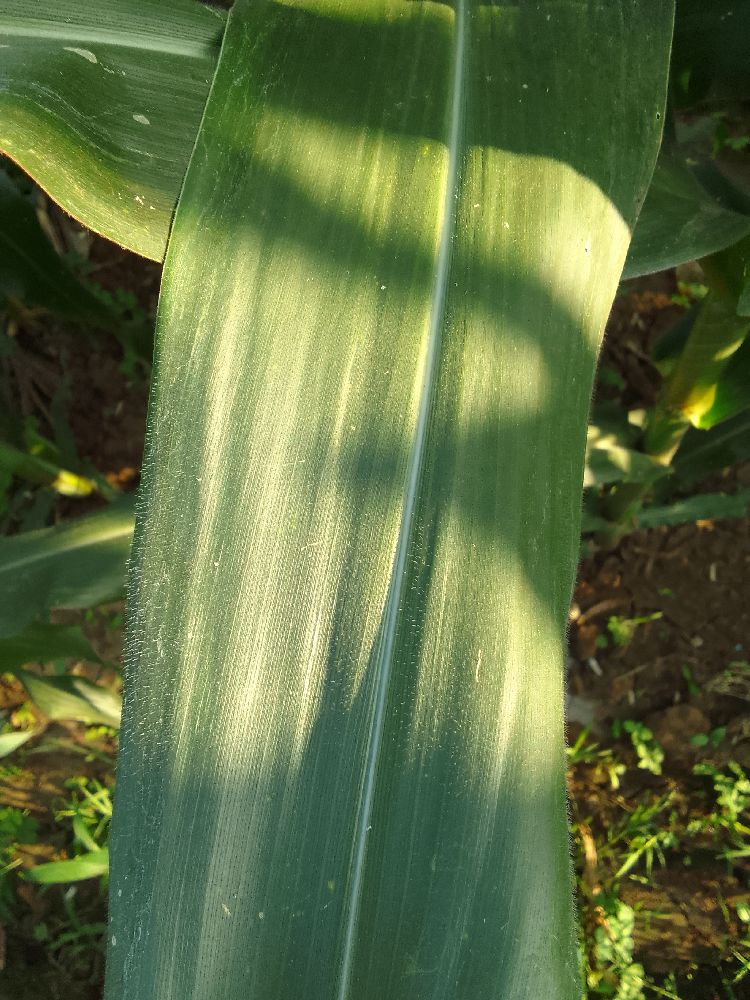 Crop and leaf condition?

maize, healthy
